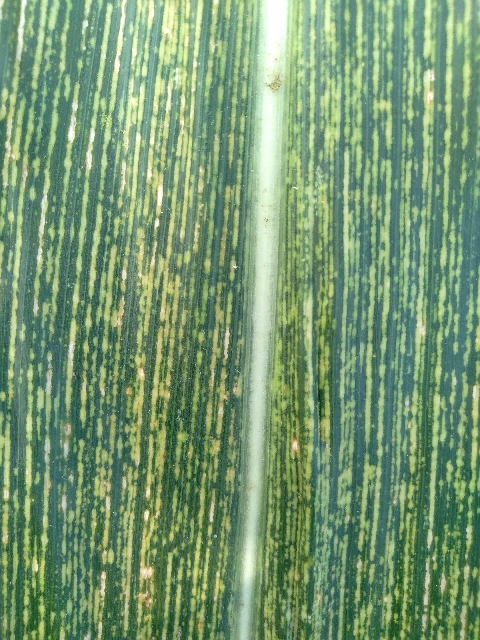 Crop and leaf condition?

maize, maize streak virus
